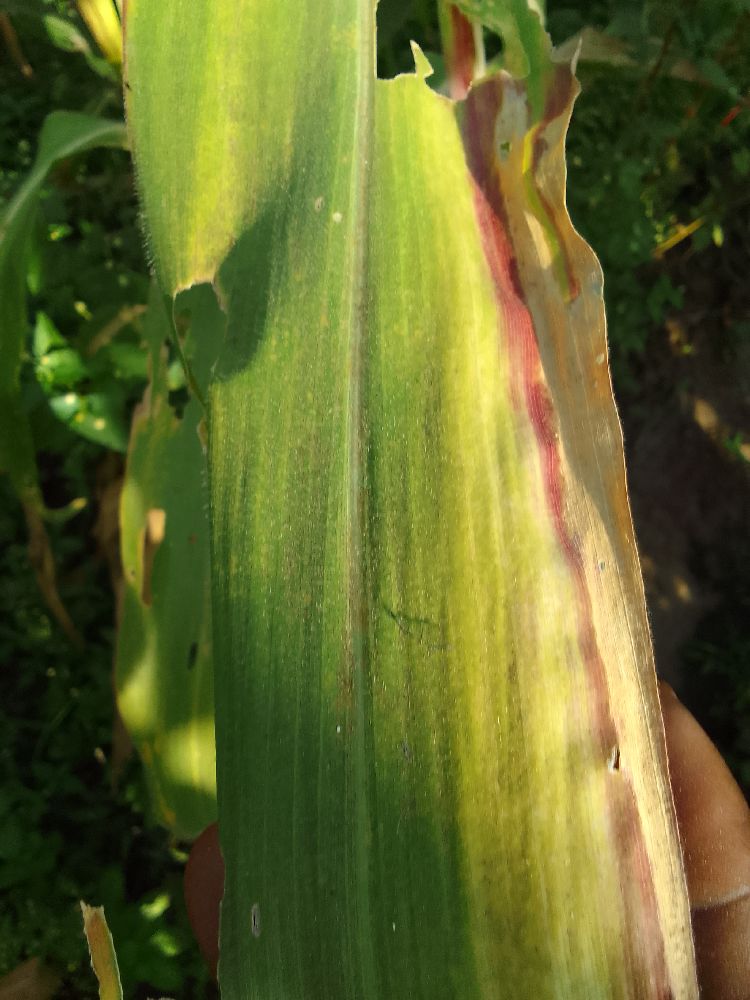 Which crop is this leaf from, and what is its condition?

maize, maize lethal necrosis
